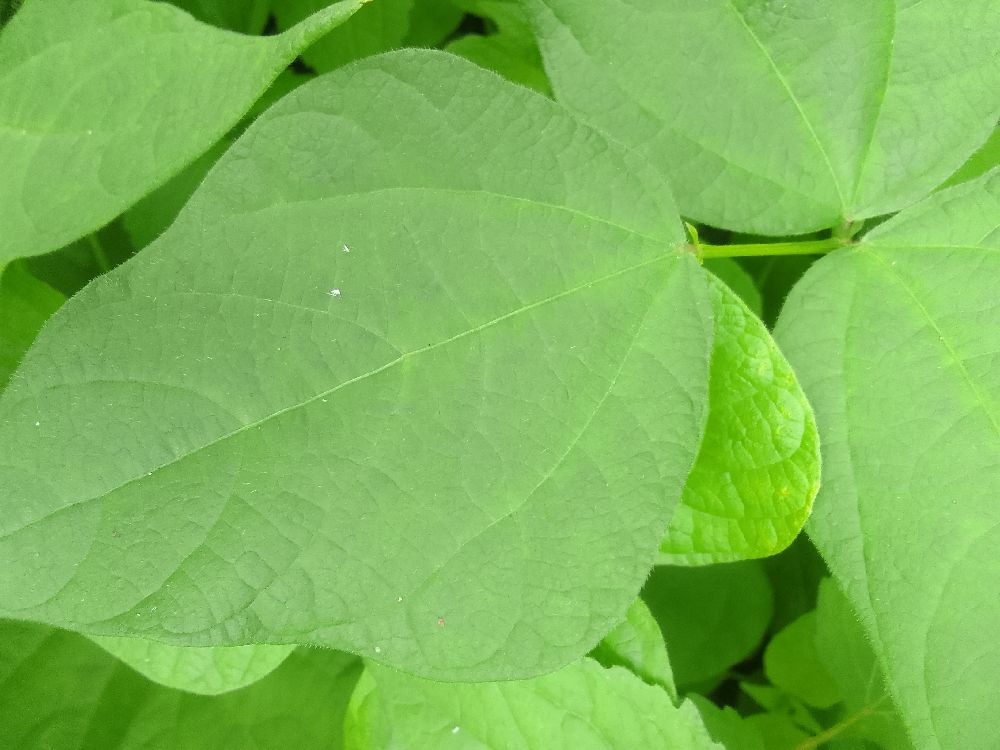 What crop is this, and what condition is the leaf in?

common bean, healthy
